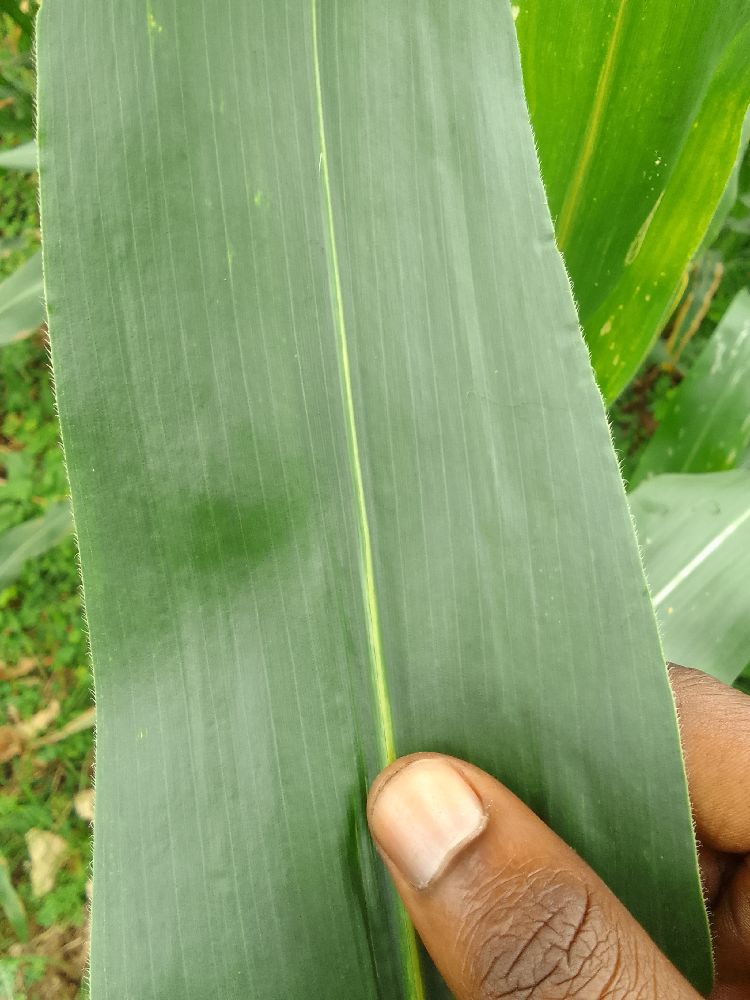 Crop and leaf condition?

maize, healthy
